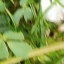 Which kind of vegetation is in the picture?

unstructured weed
